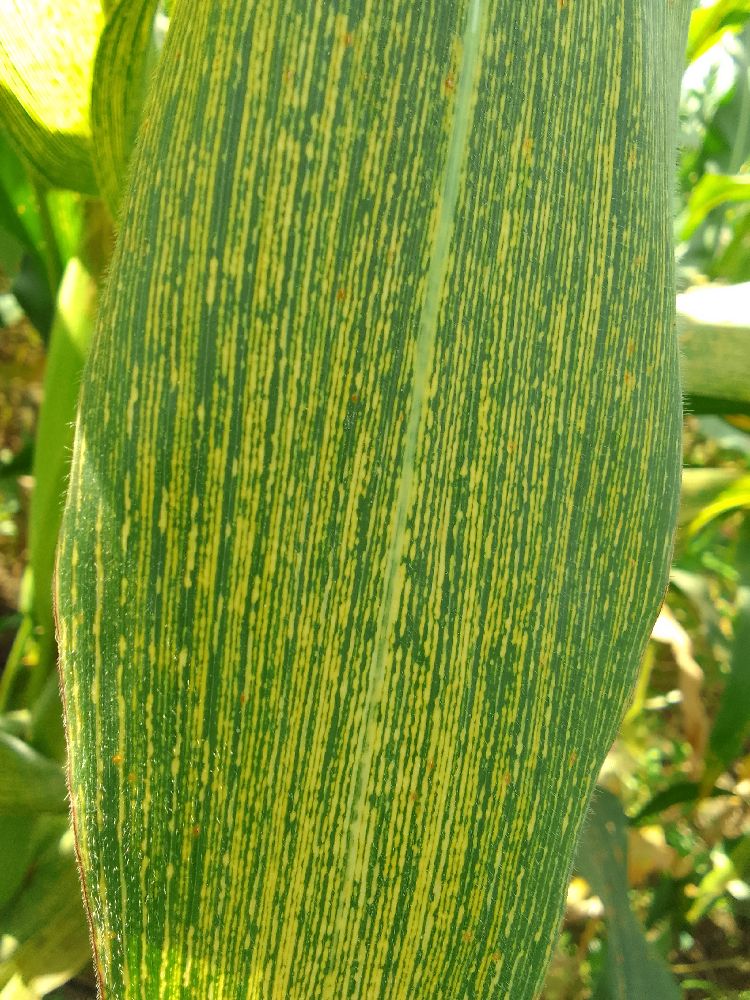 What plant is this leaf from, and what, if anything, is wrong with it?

maize, maize streak virus
